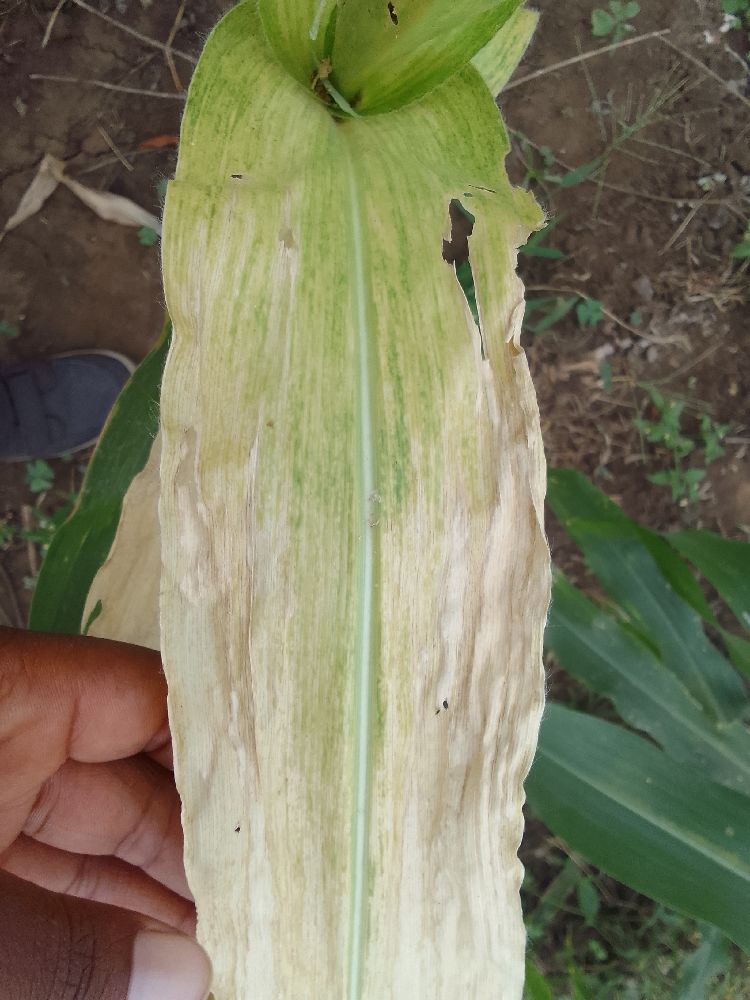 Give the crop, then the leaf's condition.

maize, maize lethal necrosis
